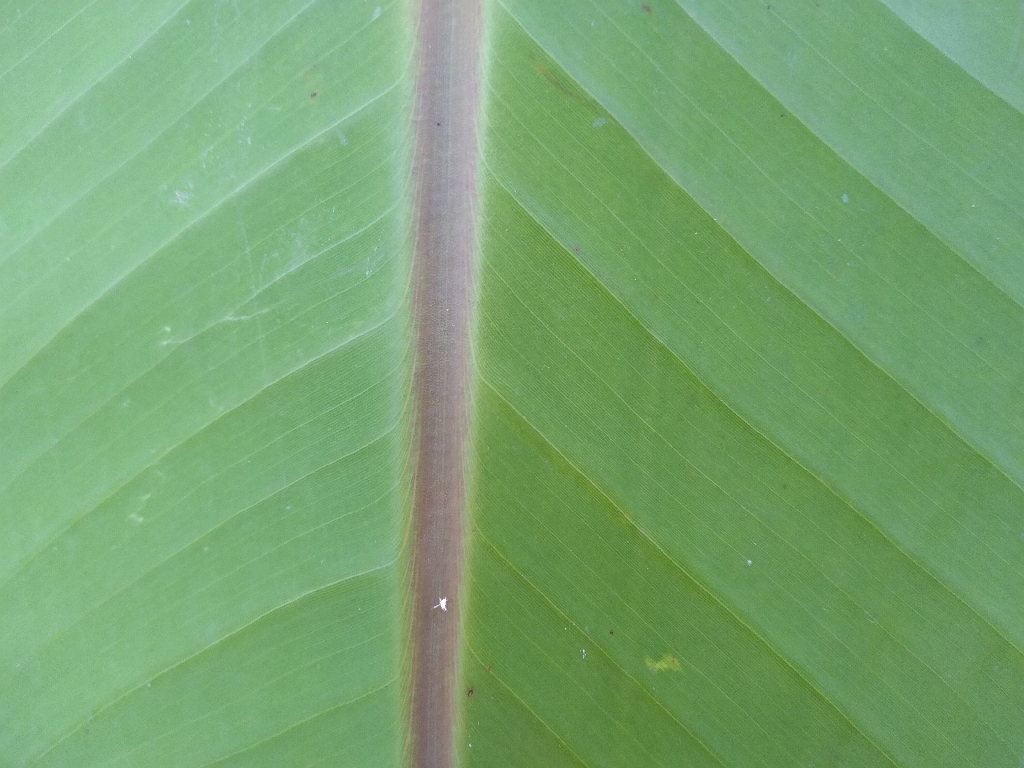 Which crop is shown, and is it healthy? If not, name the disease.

banana, healthy
